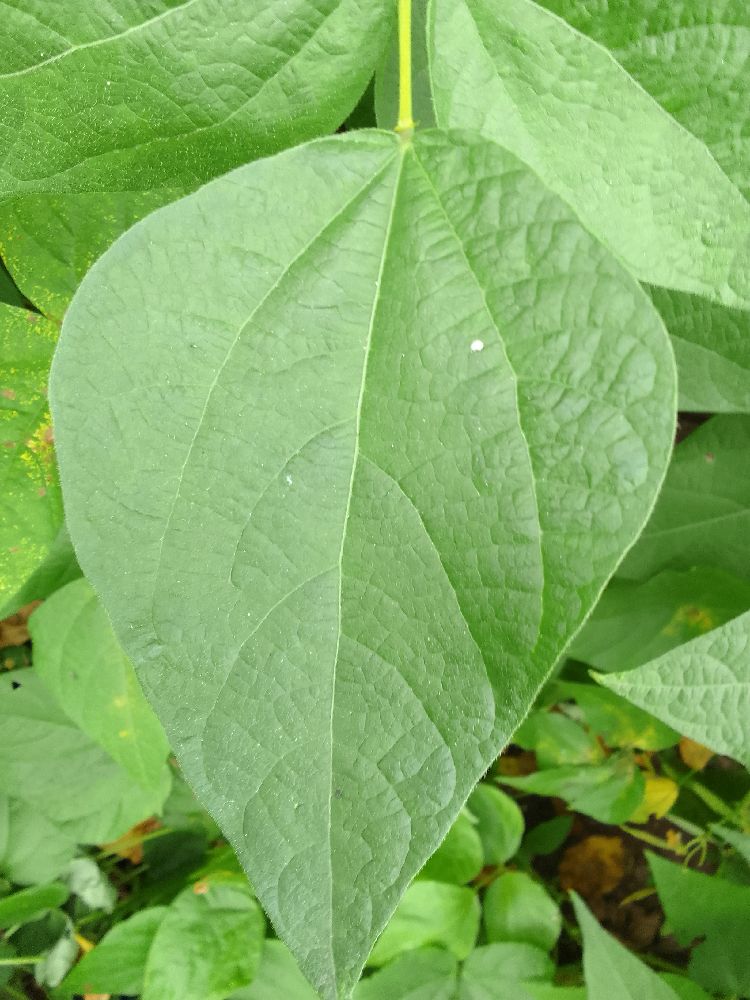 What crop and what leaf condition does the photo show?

common bean, healthy
